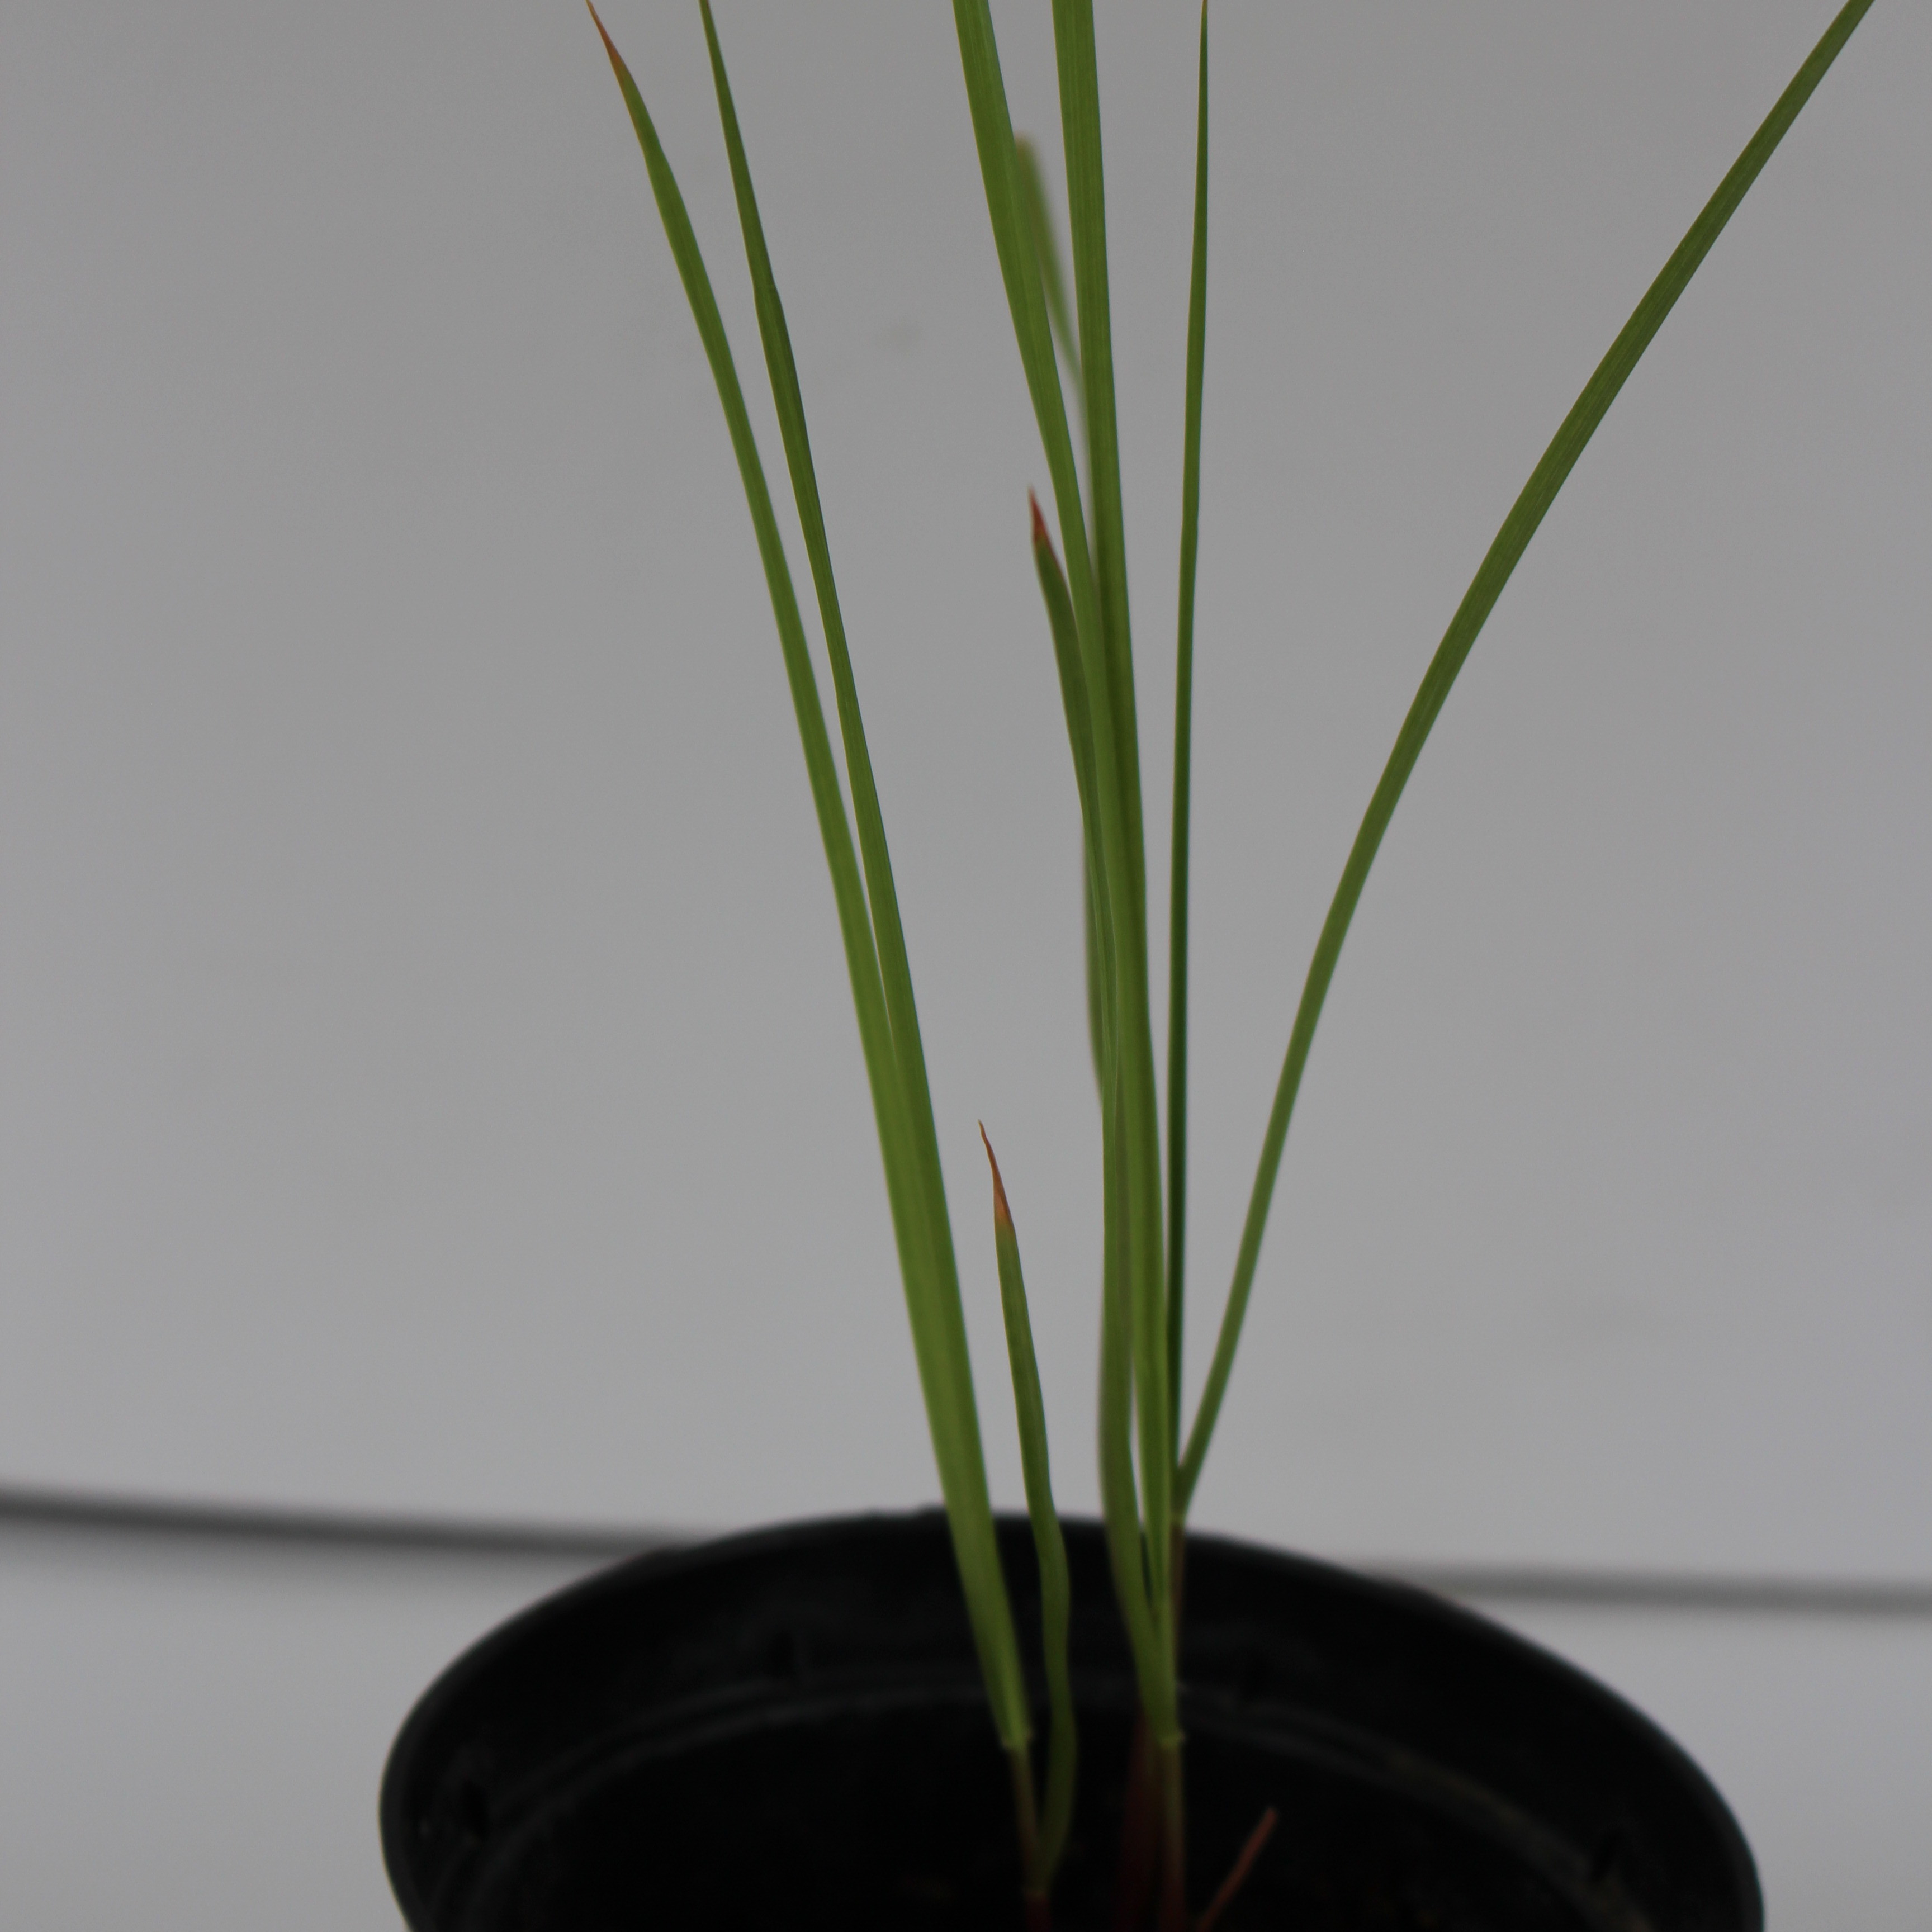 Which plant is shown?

Lolium multiflorum
